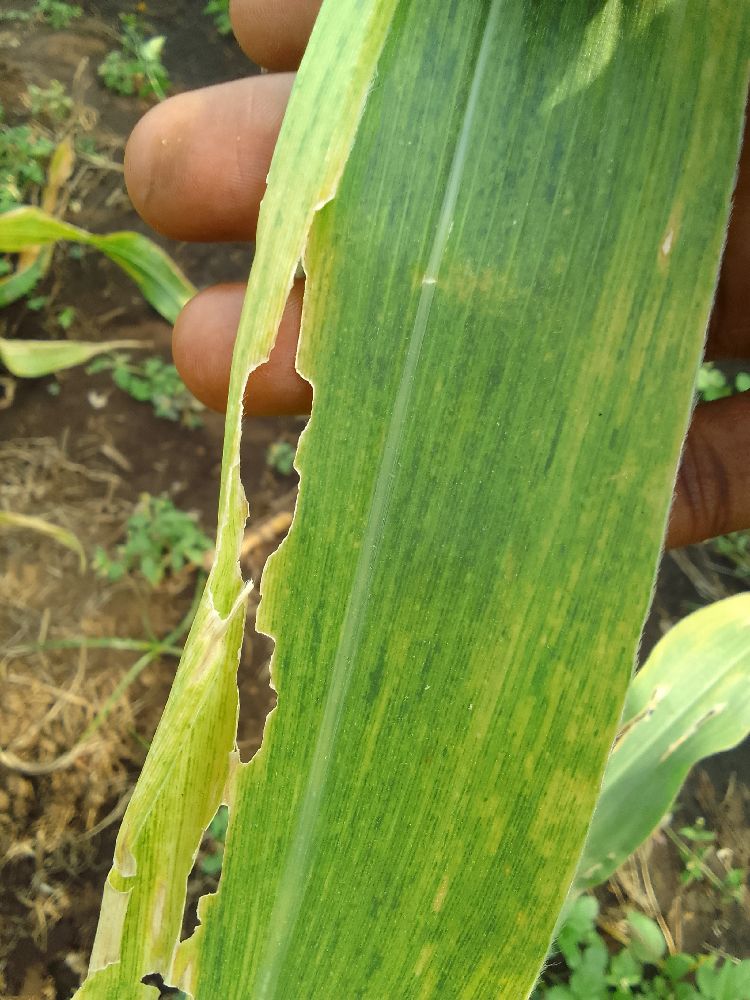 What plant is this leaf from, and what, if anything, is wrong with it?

maize, maize lethal necrosis
